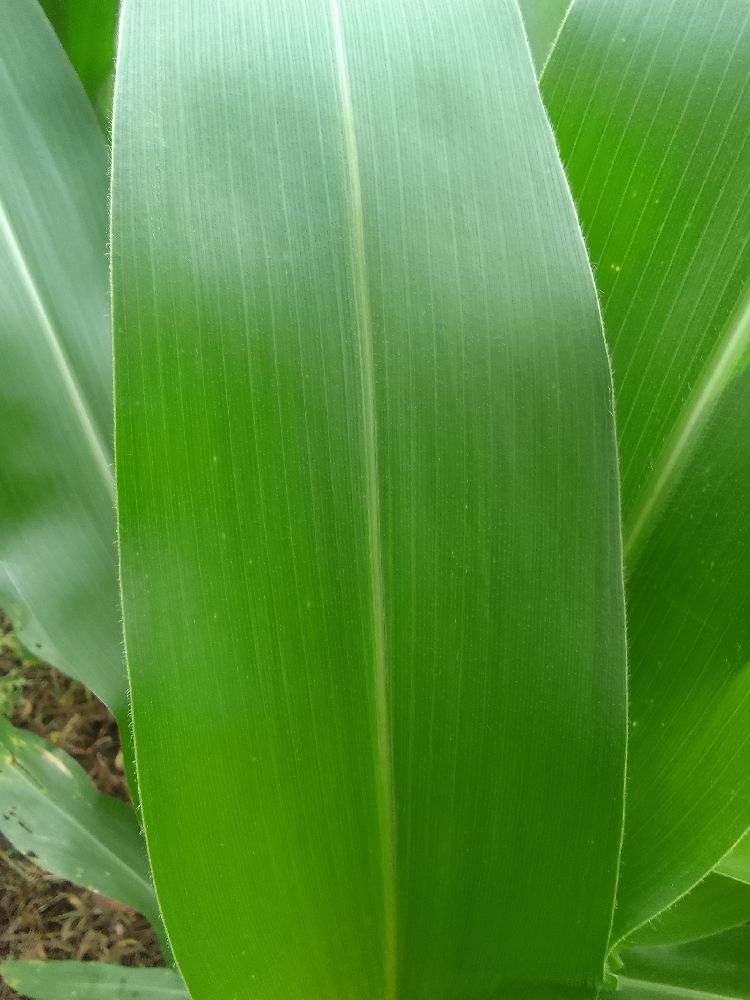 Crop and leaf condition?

common bean, healthy
